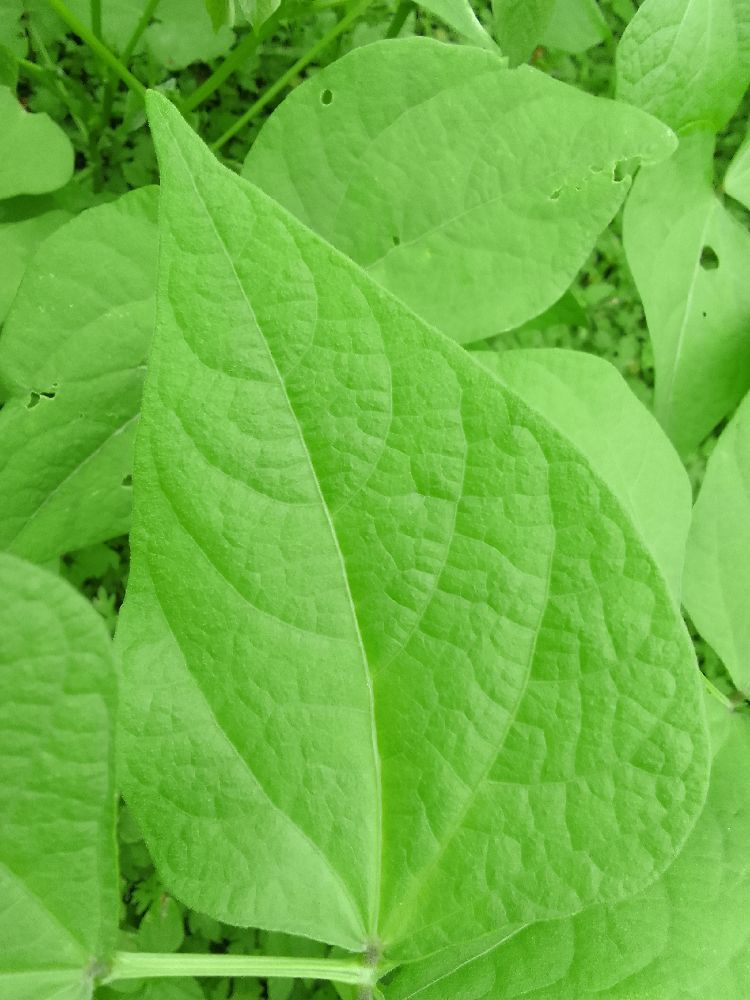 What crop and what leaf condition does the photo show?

common bean, healthy
